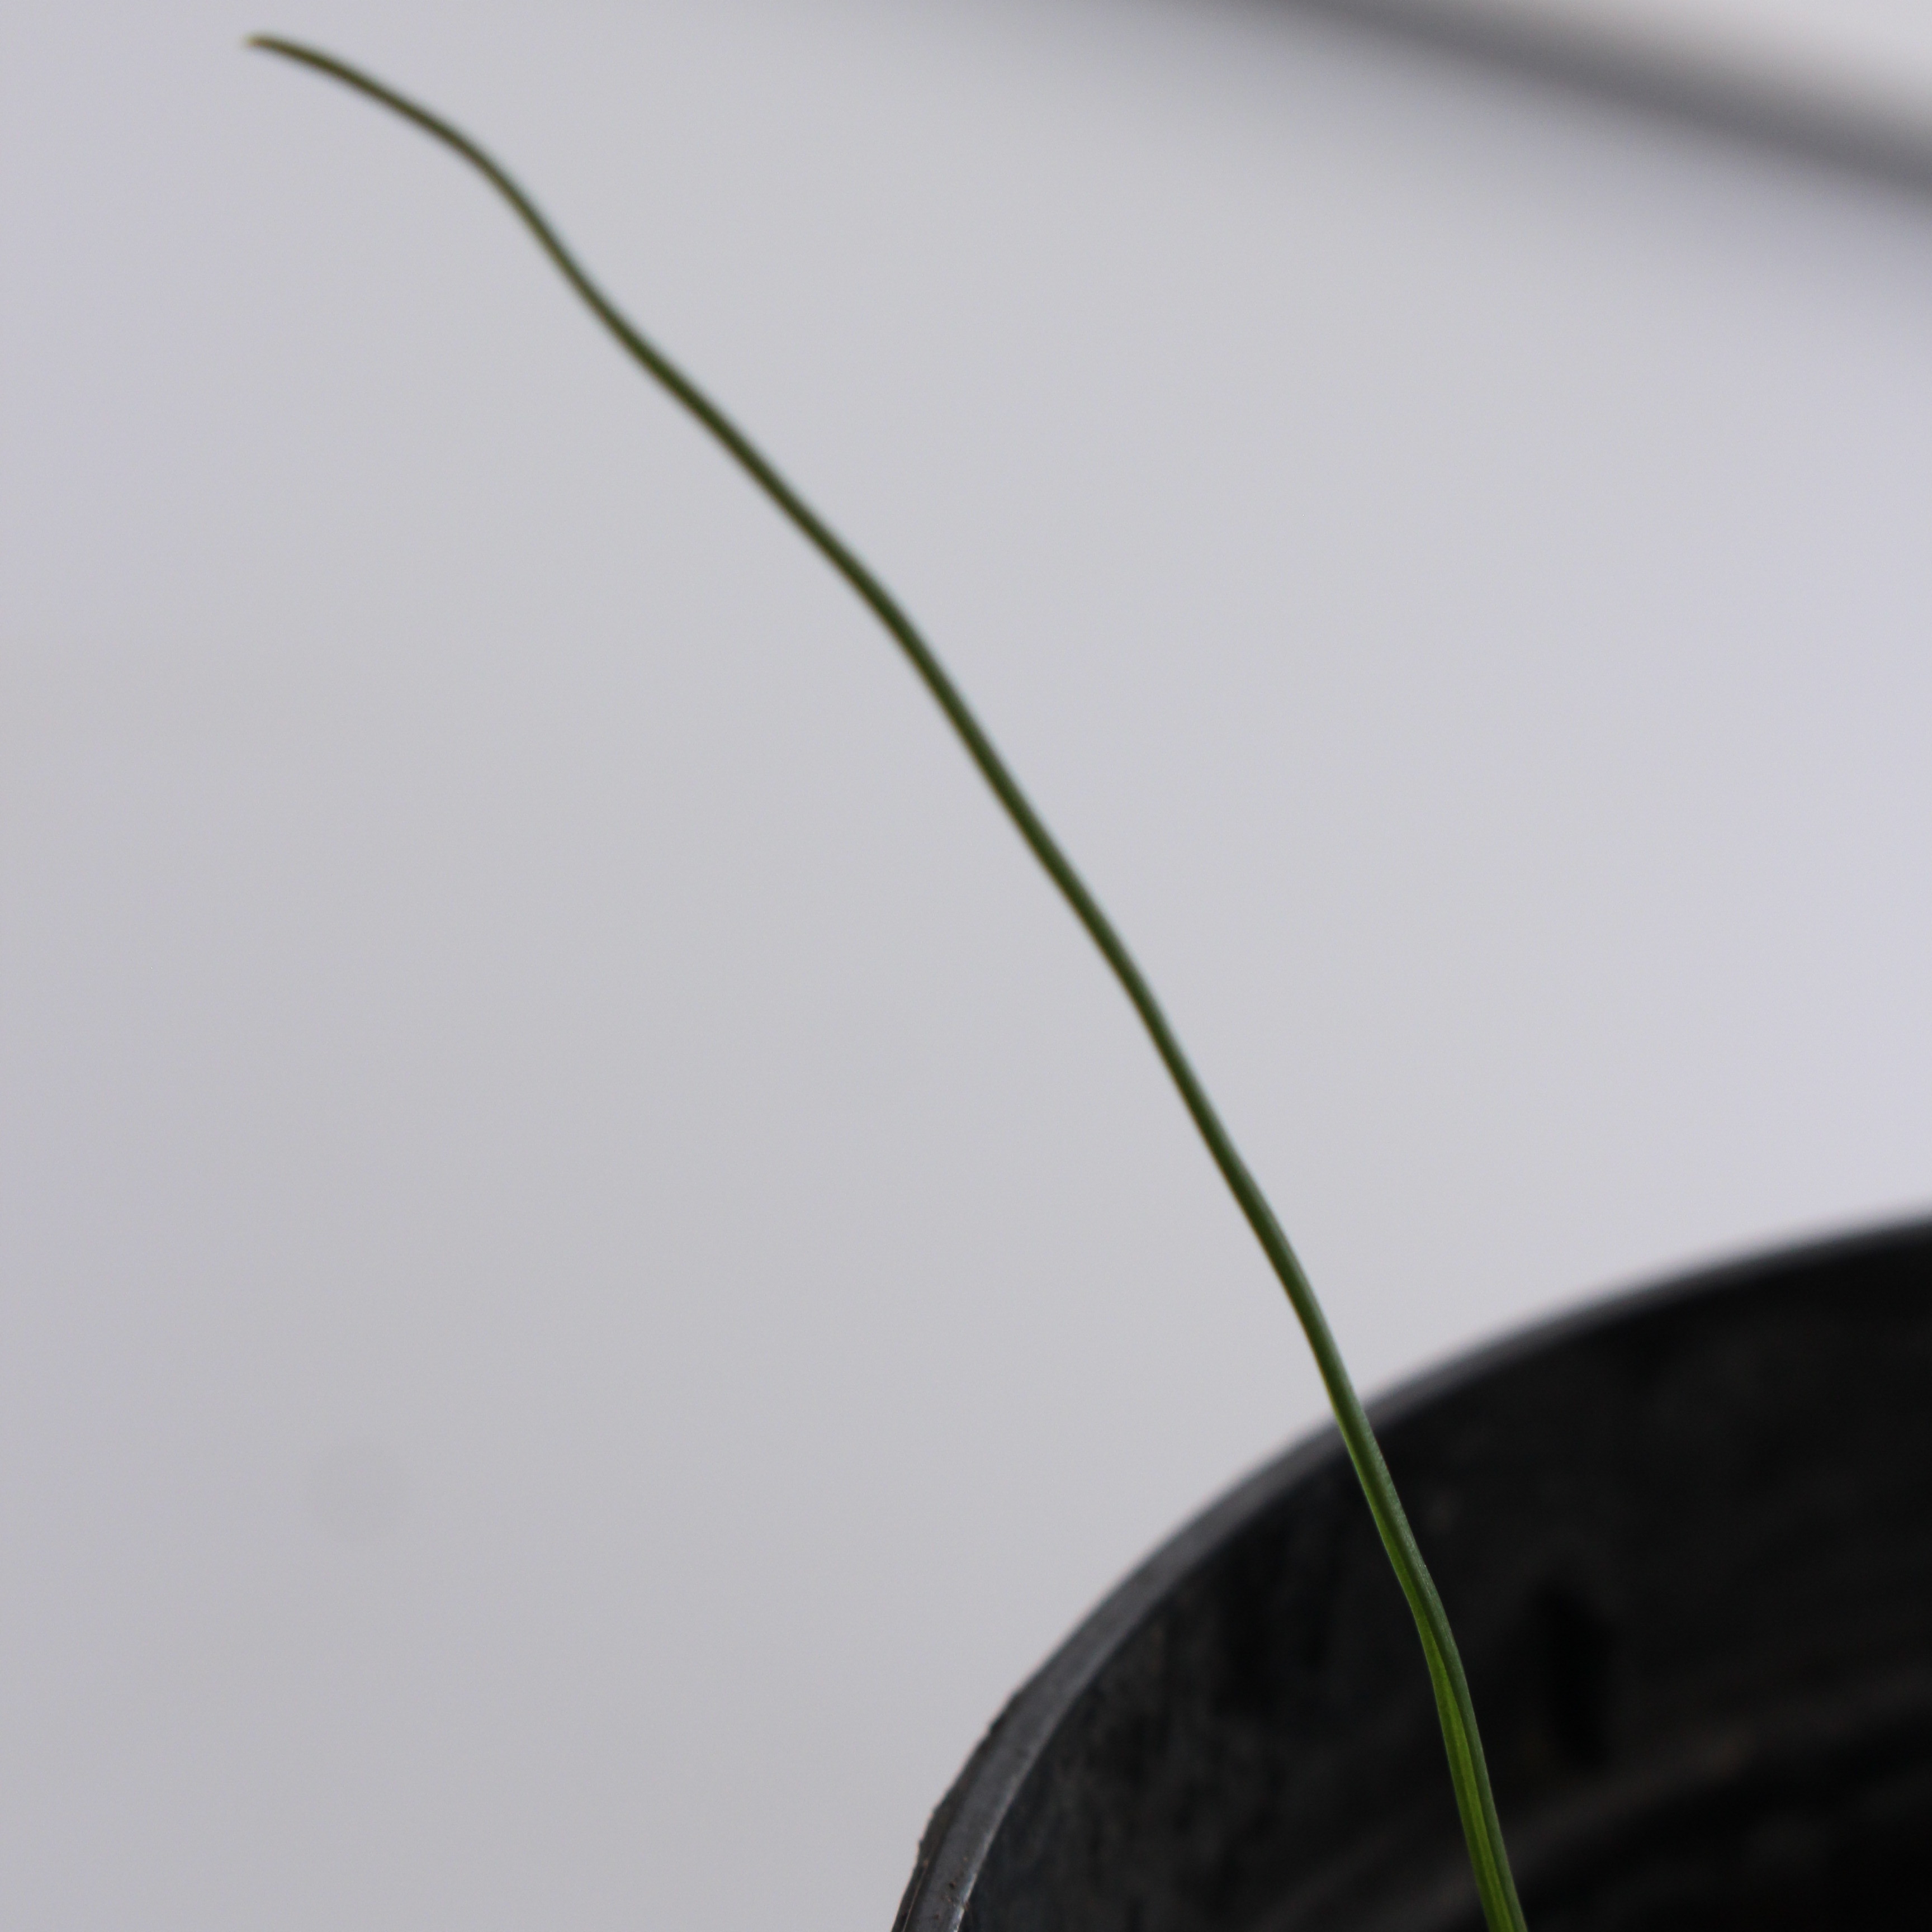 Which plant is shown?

Lolium multiflorum
